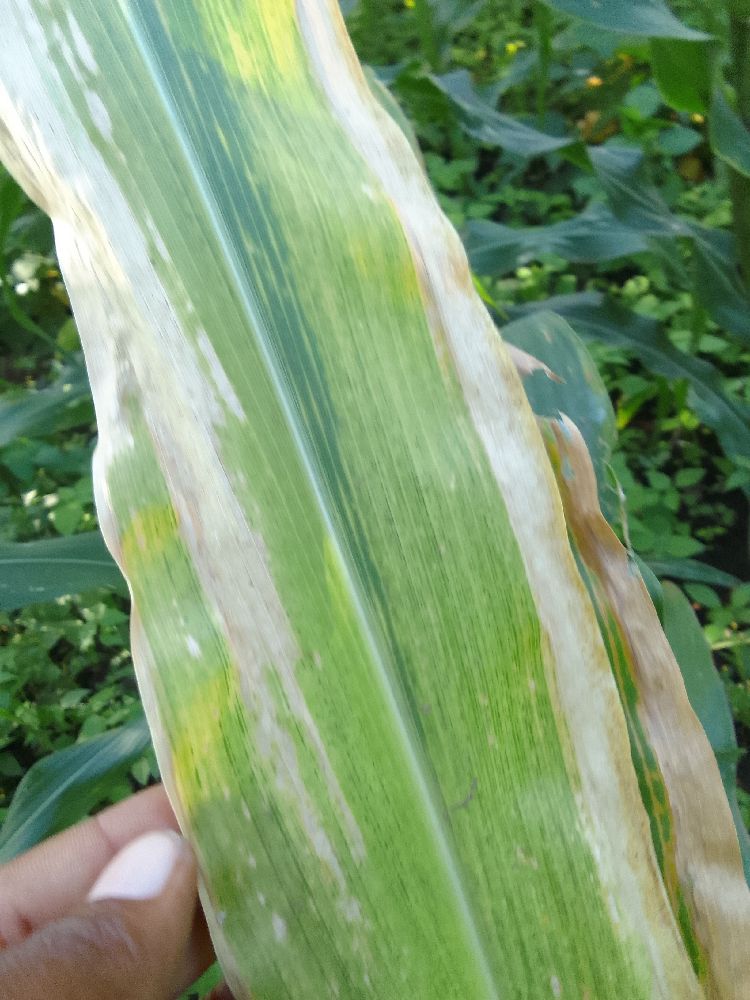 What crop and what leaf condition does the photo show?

maize, maize lethal necrosis
